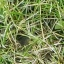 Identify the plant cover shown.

grass
